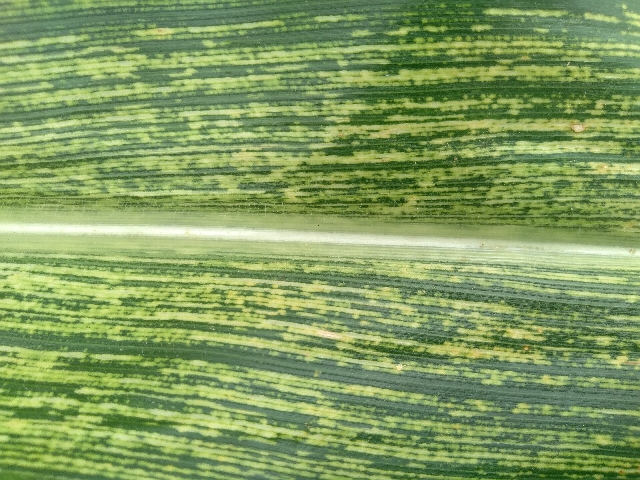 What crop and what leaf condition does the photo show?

maize, maize streak virus
